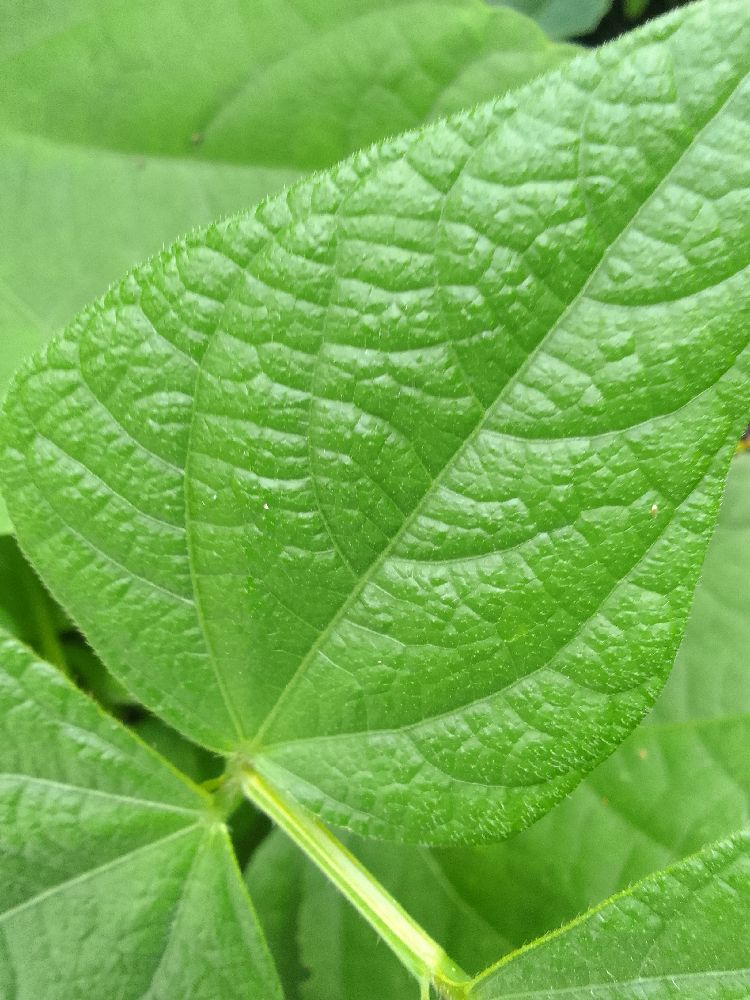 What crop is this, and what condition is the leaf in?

common bean, healthy
